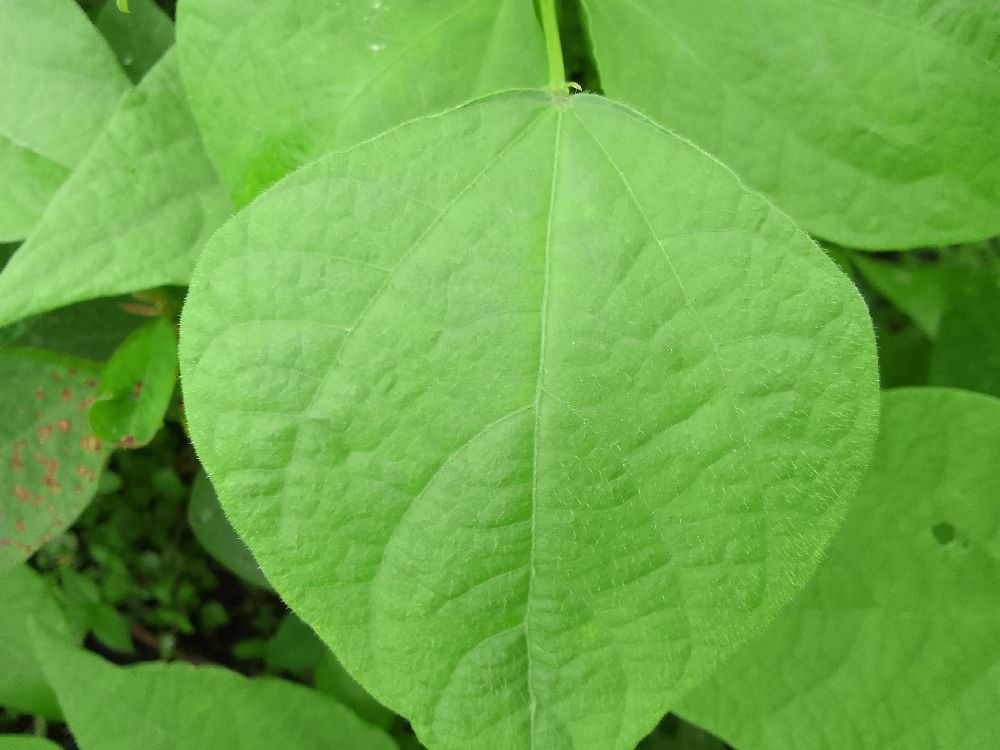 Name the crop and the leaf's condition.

common bean, healthy
